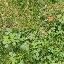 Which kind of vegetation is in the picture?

unstructured weed
